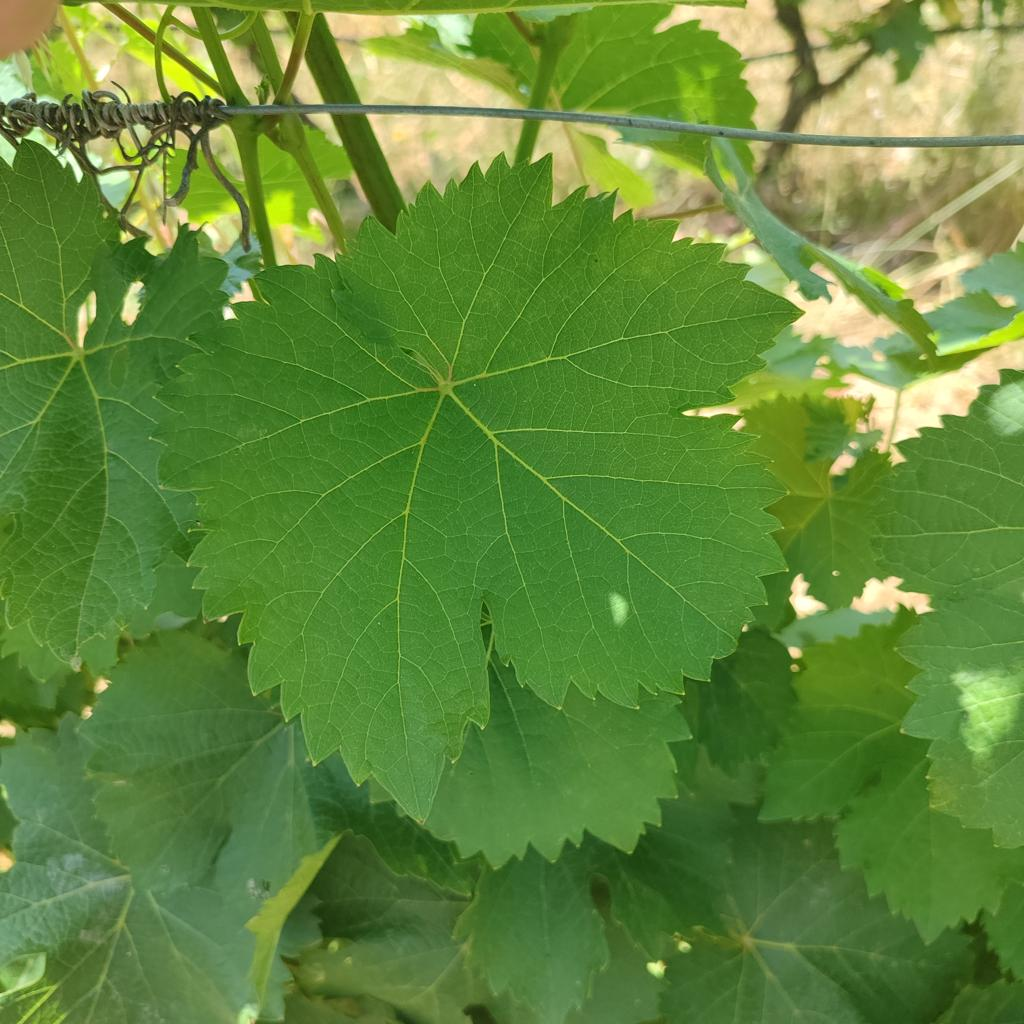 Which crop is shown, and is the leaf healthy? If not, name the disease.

grapevine, healthy
